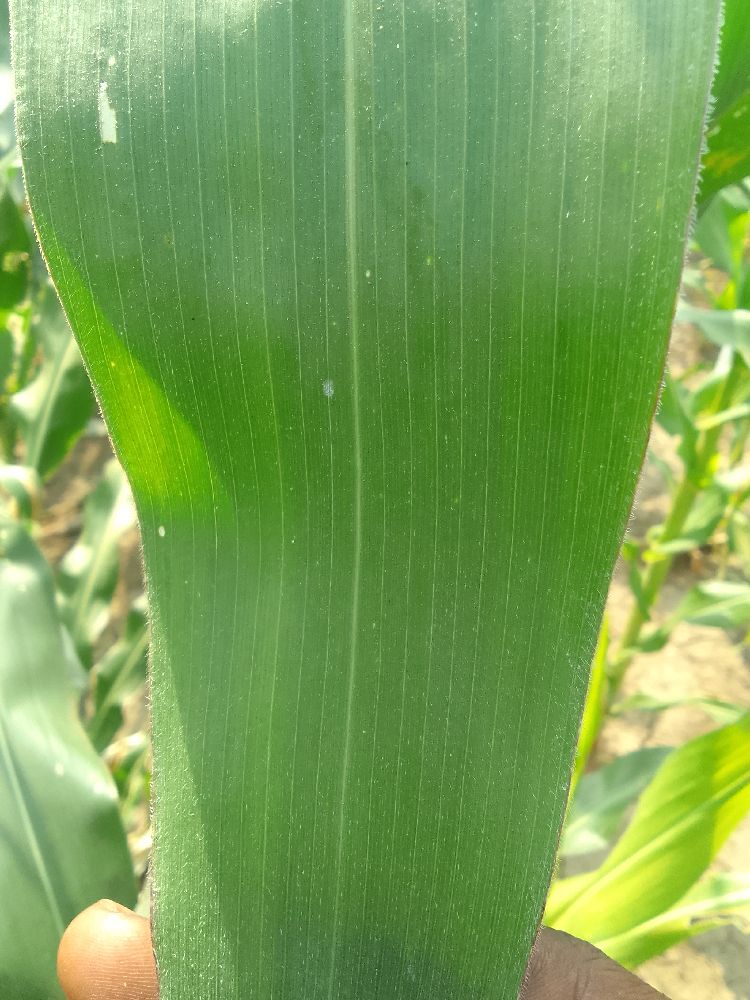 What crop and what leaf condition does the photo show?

maize, healthy
